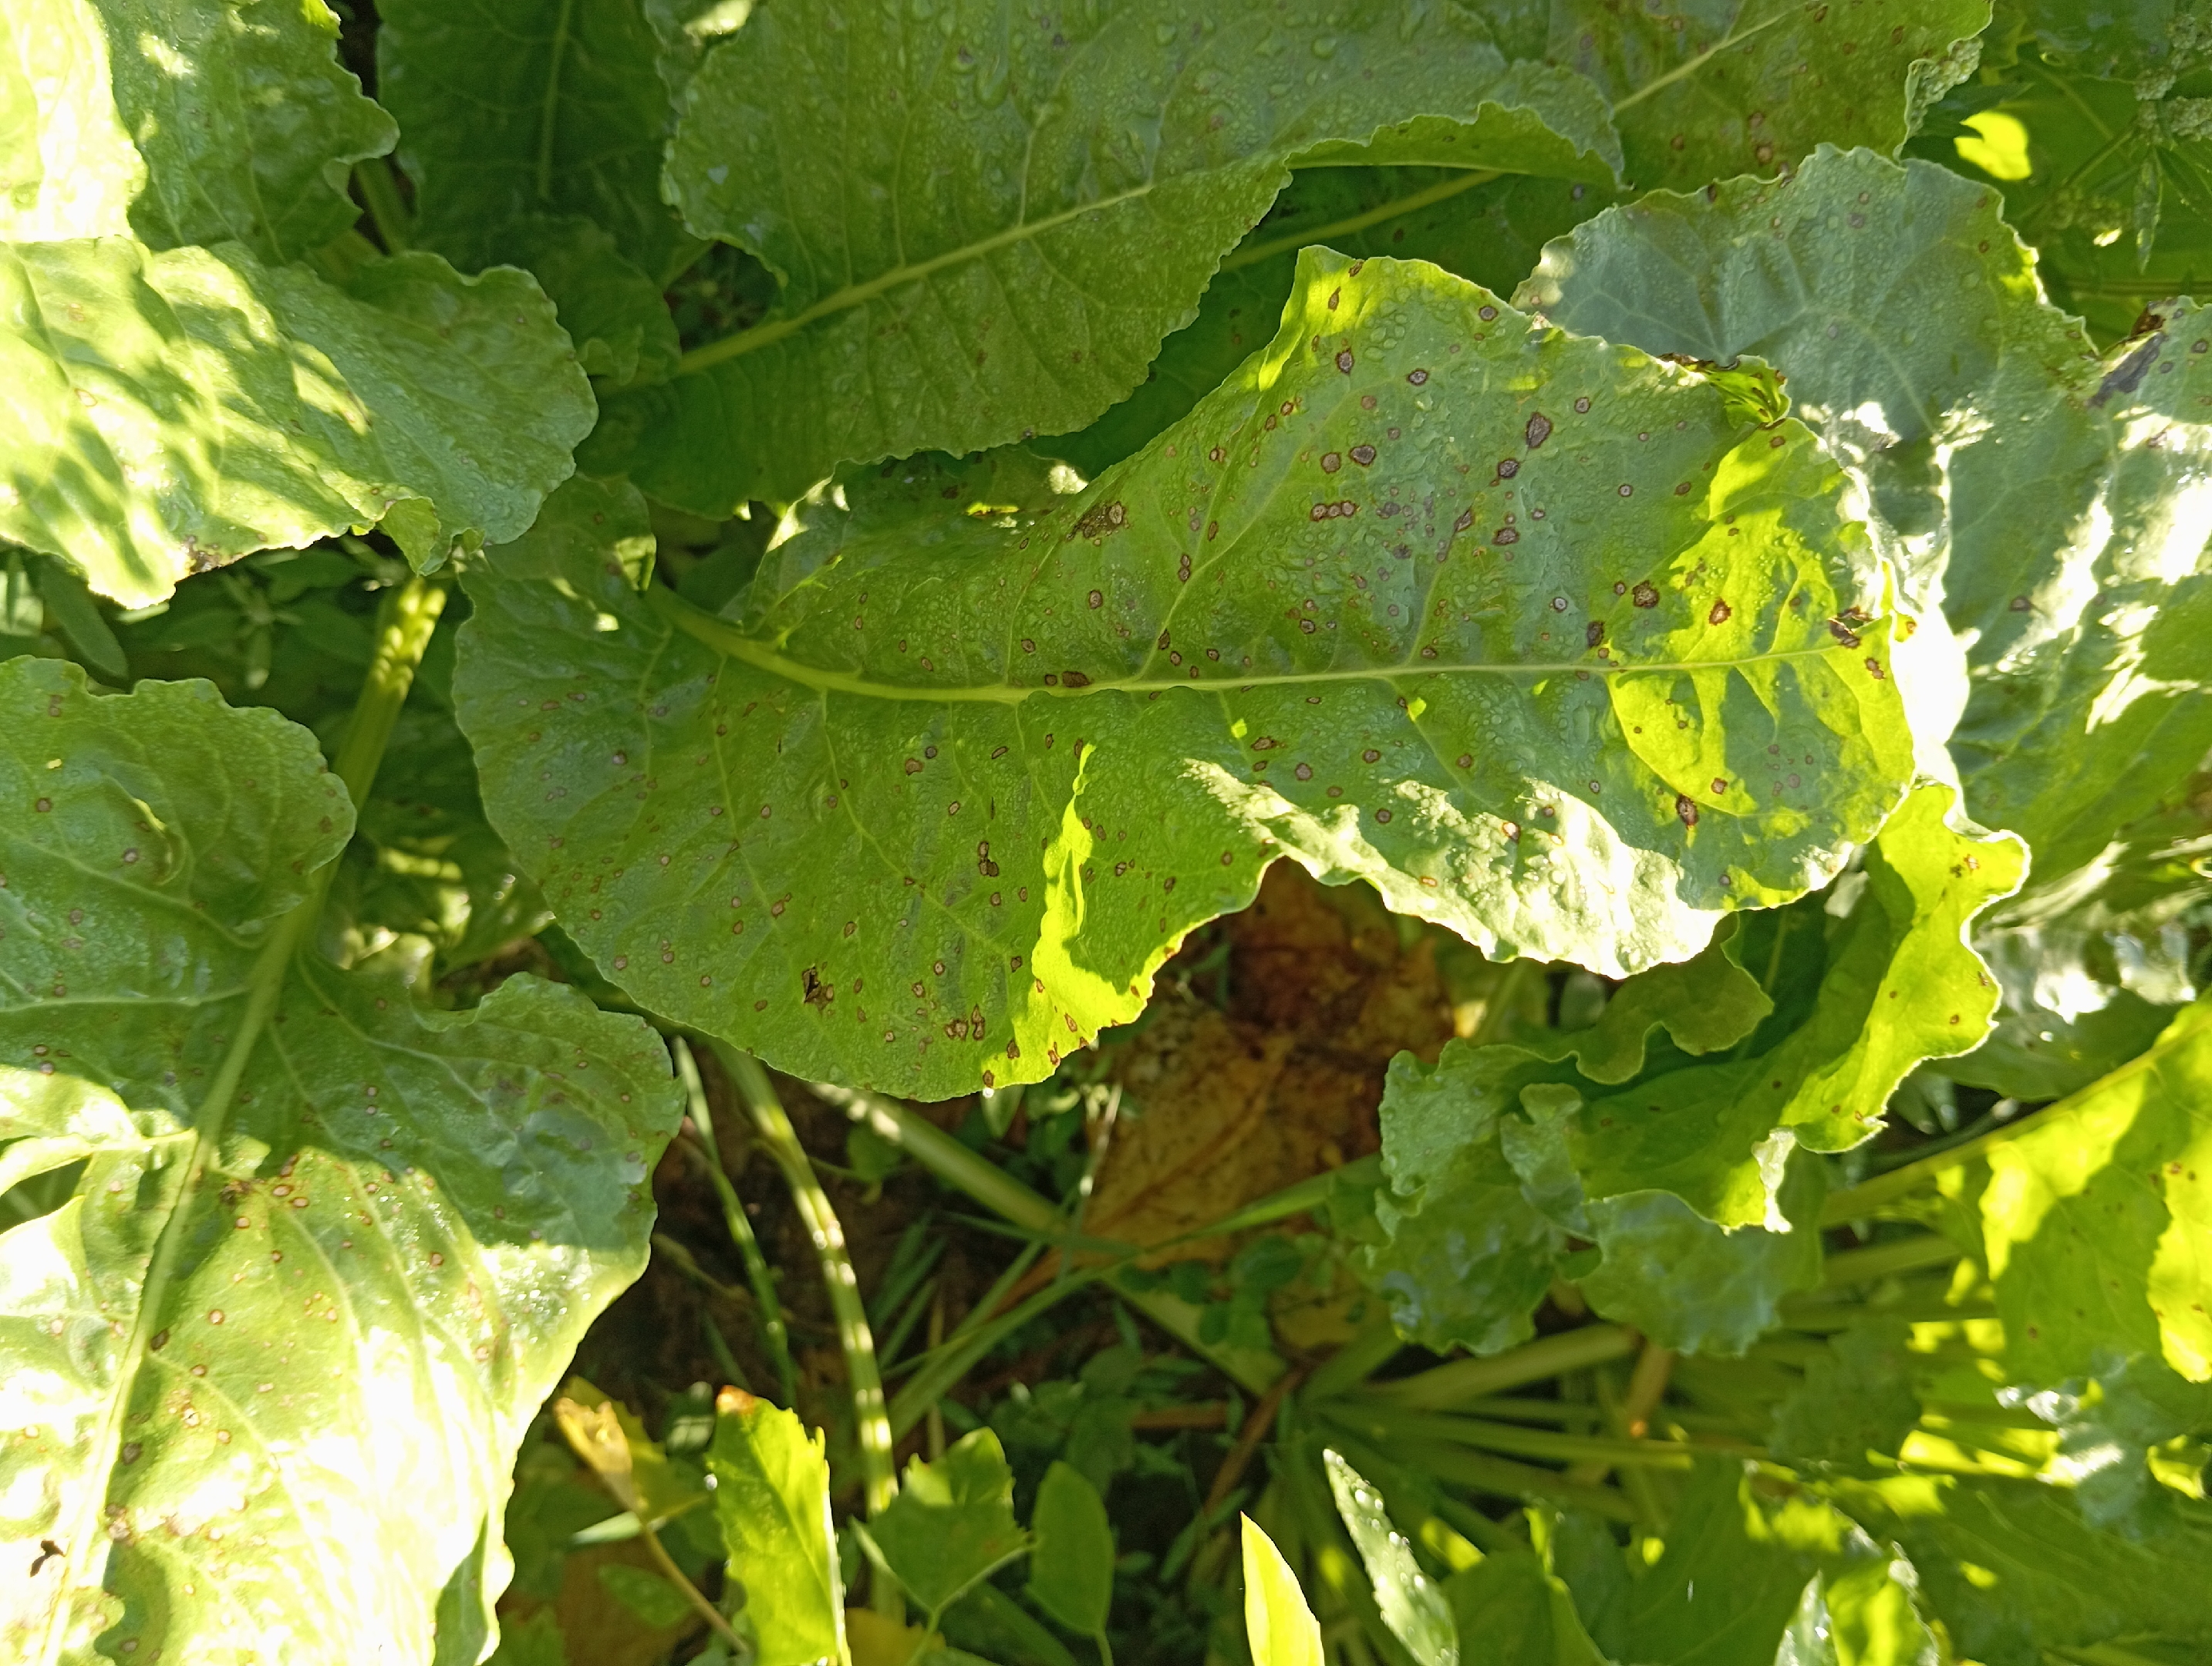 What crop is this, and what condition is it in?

beet, cercospora
